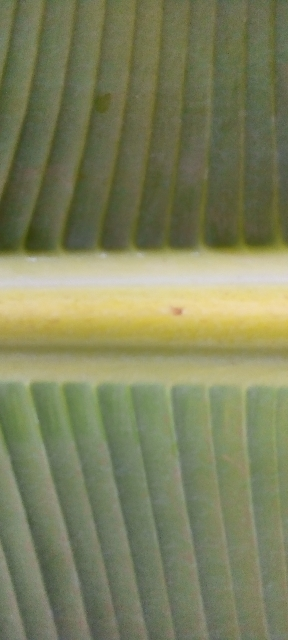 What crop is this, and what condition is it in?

banana, healthy
